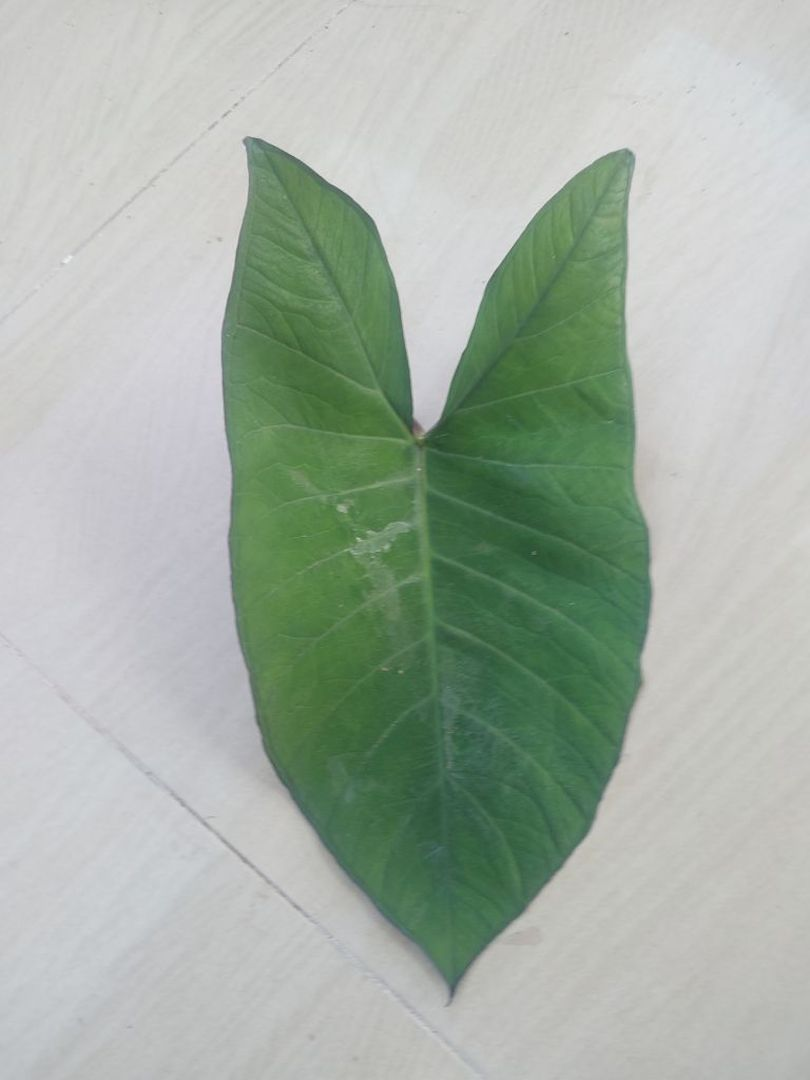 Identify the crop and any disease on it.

taro, healthy
